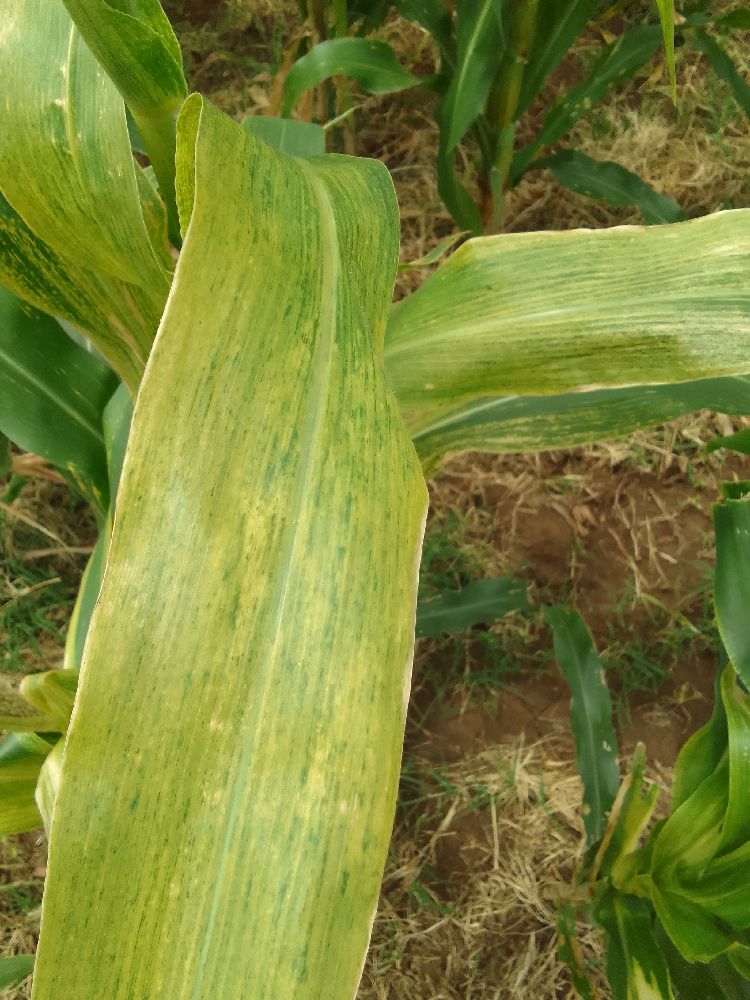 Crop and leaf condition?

maize, maize lethal necrosis
